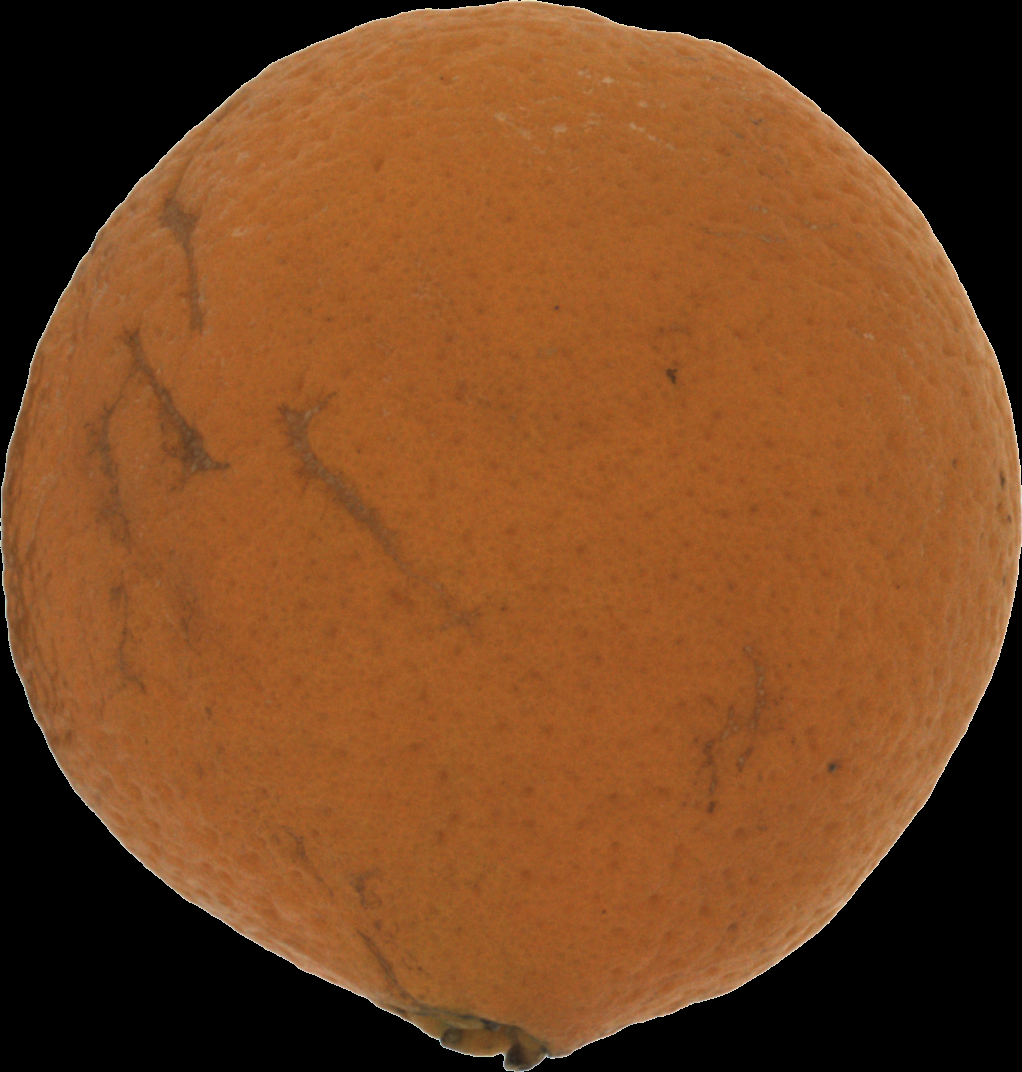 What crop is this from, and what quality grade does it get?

orange, bad
